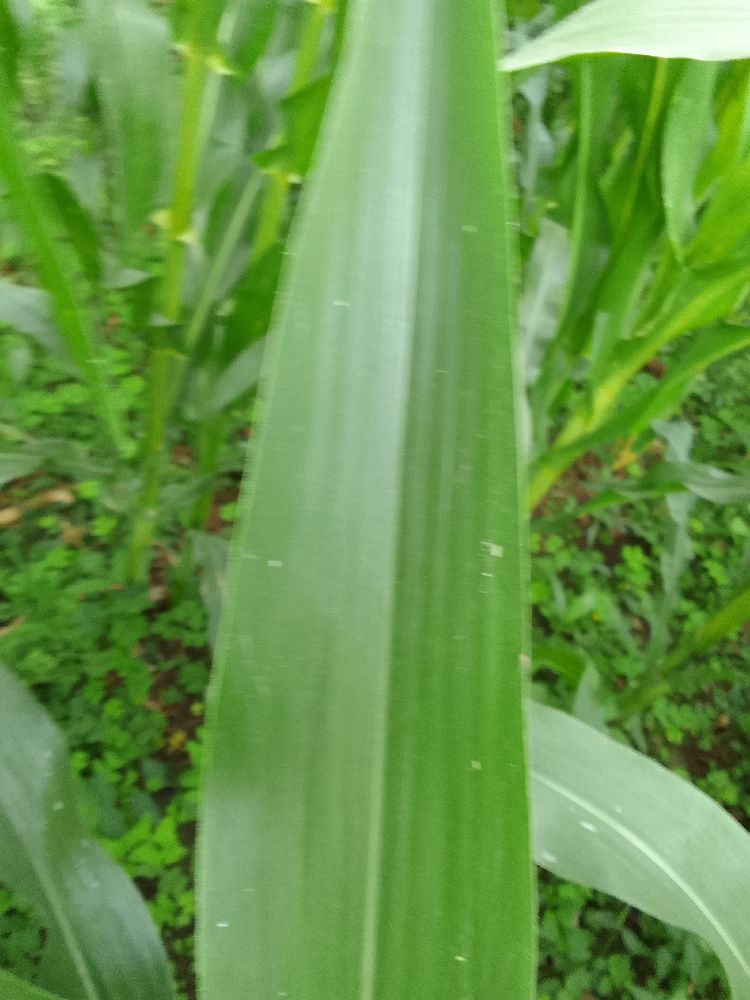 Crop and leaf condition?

maize, healthy
